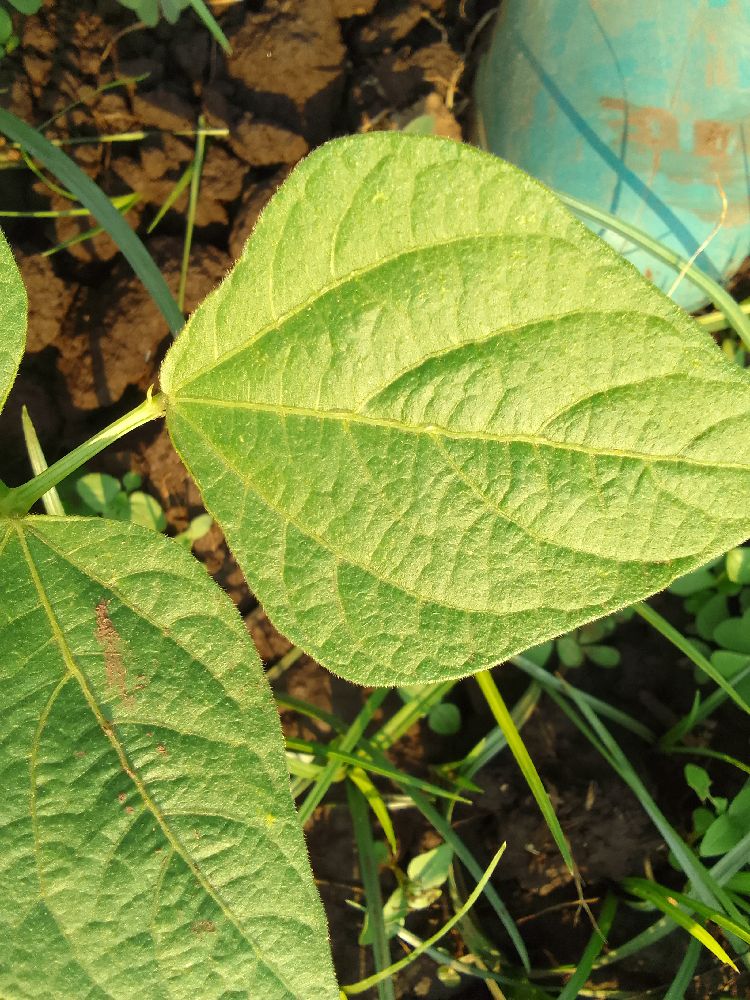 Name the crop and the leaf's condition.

common bean, healthy
